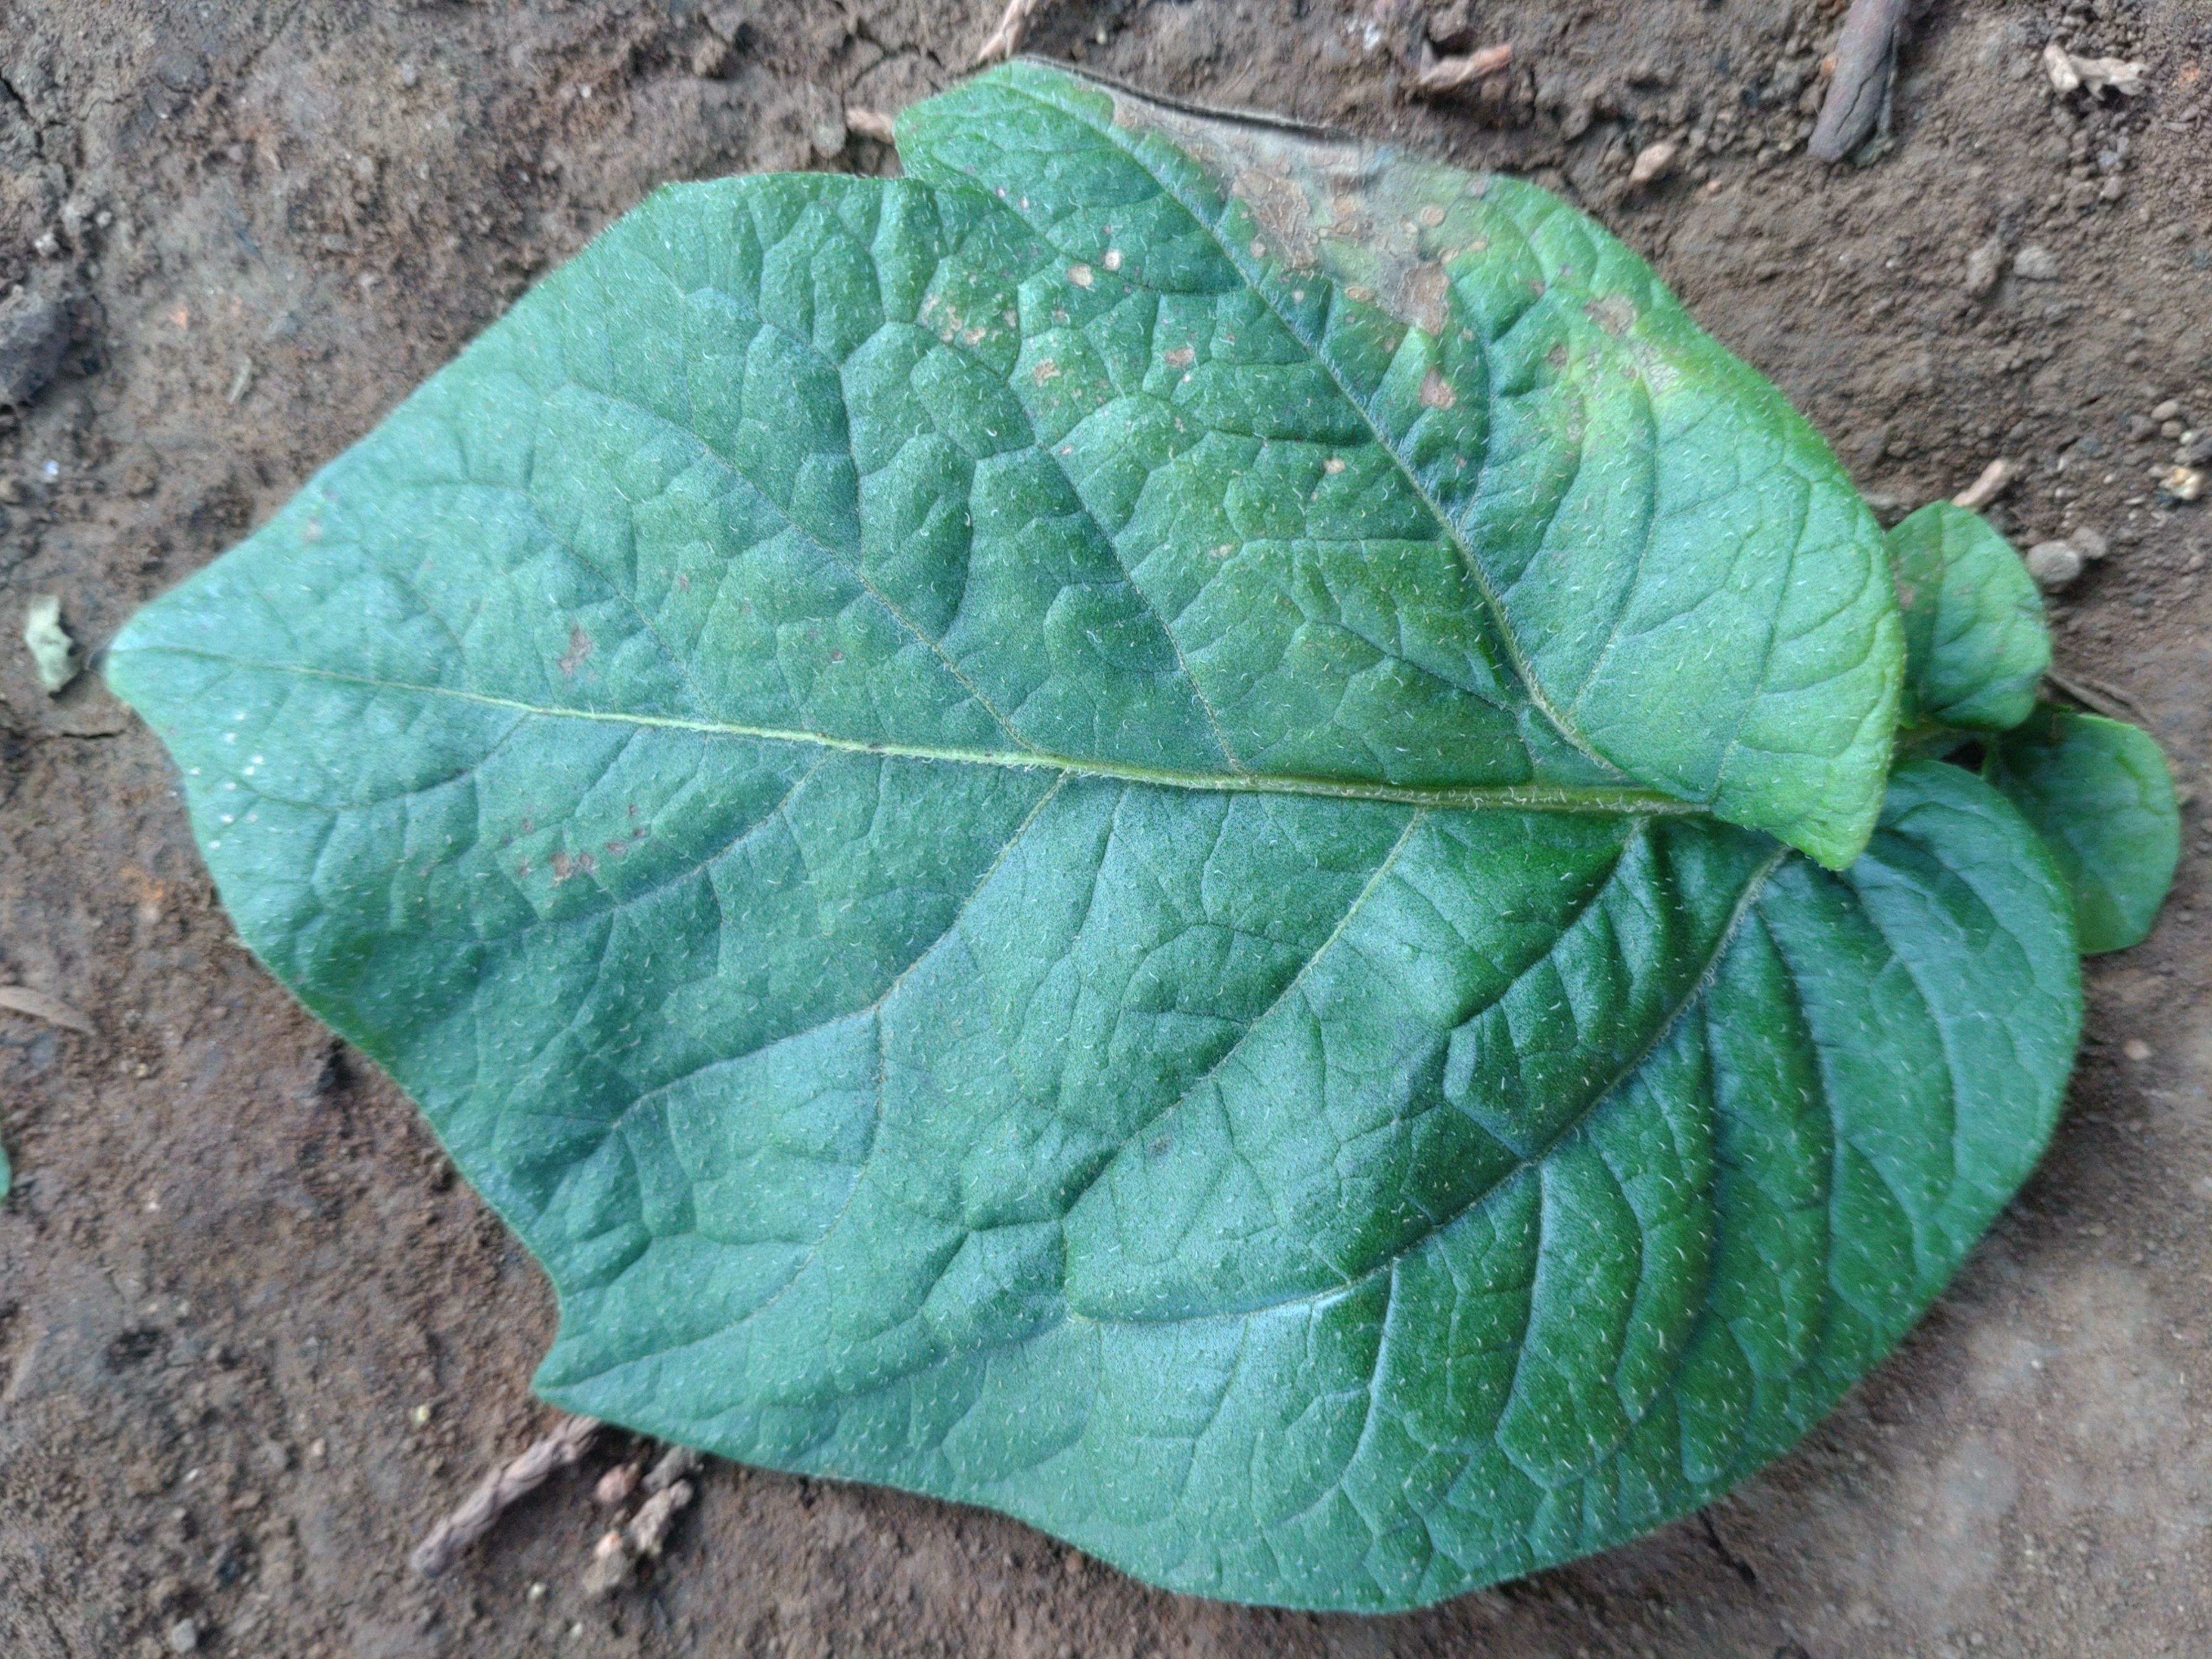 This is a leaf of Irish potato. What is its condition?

early blight
